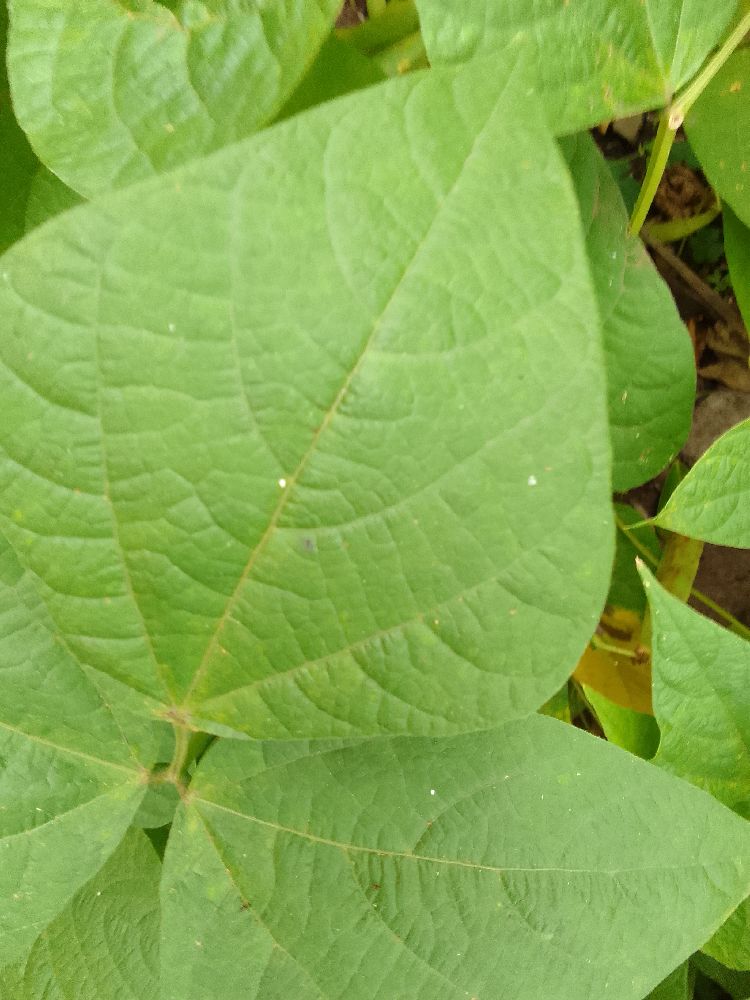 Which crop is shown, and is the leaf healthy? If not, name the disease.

common bean, healthy
